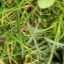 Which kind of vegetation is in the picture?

grass
